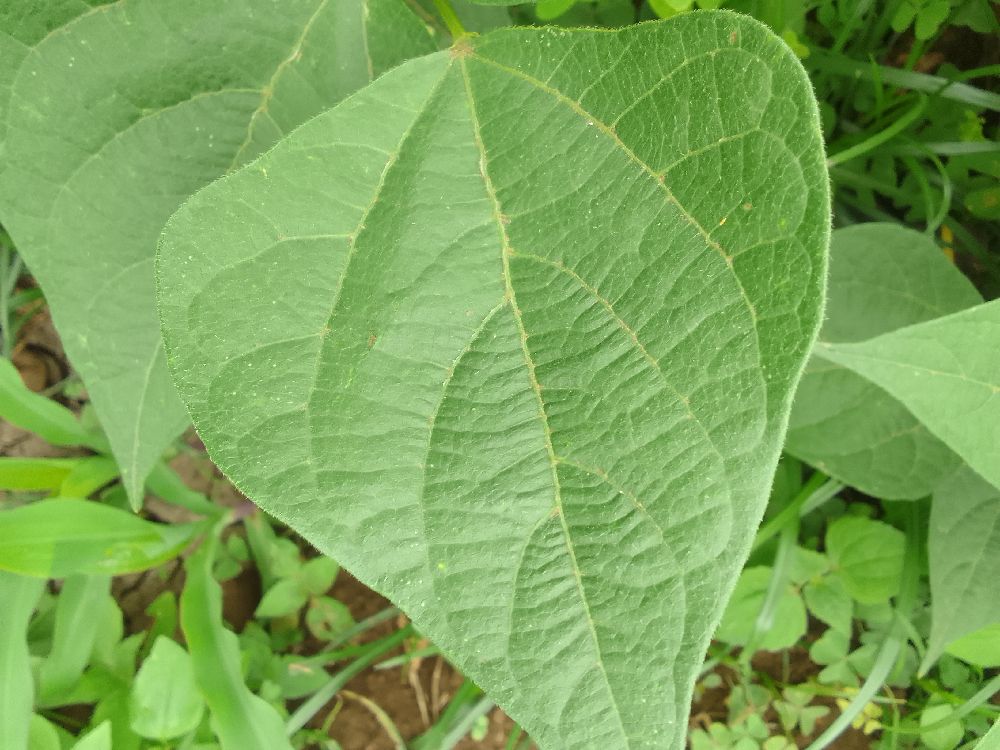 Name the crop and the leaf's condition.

common bean, healthy
